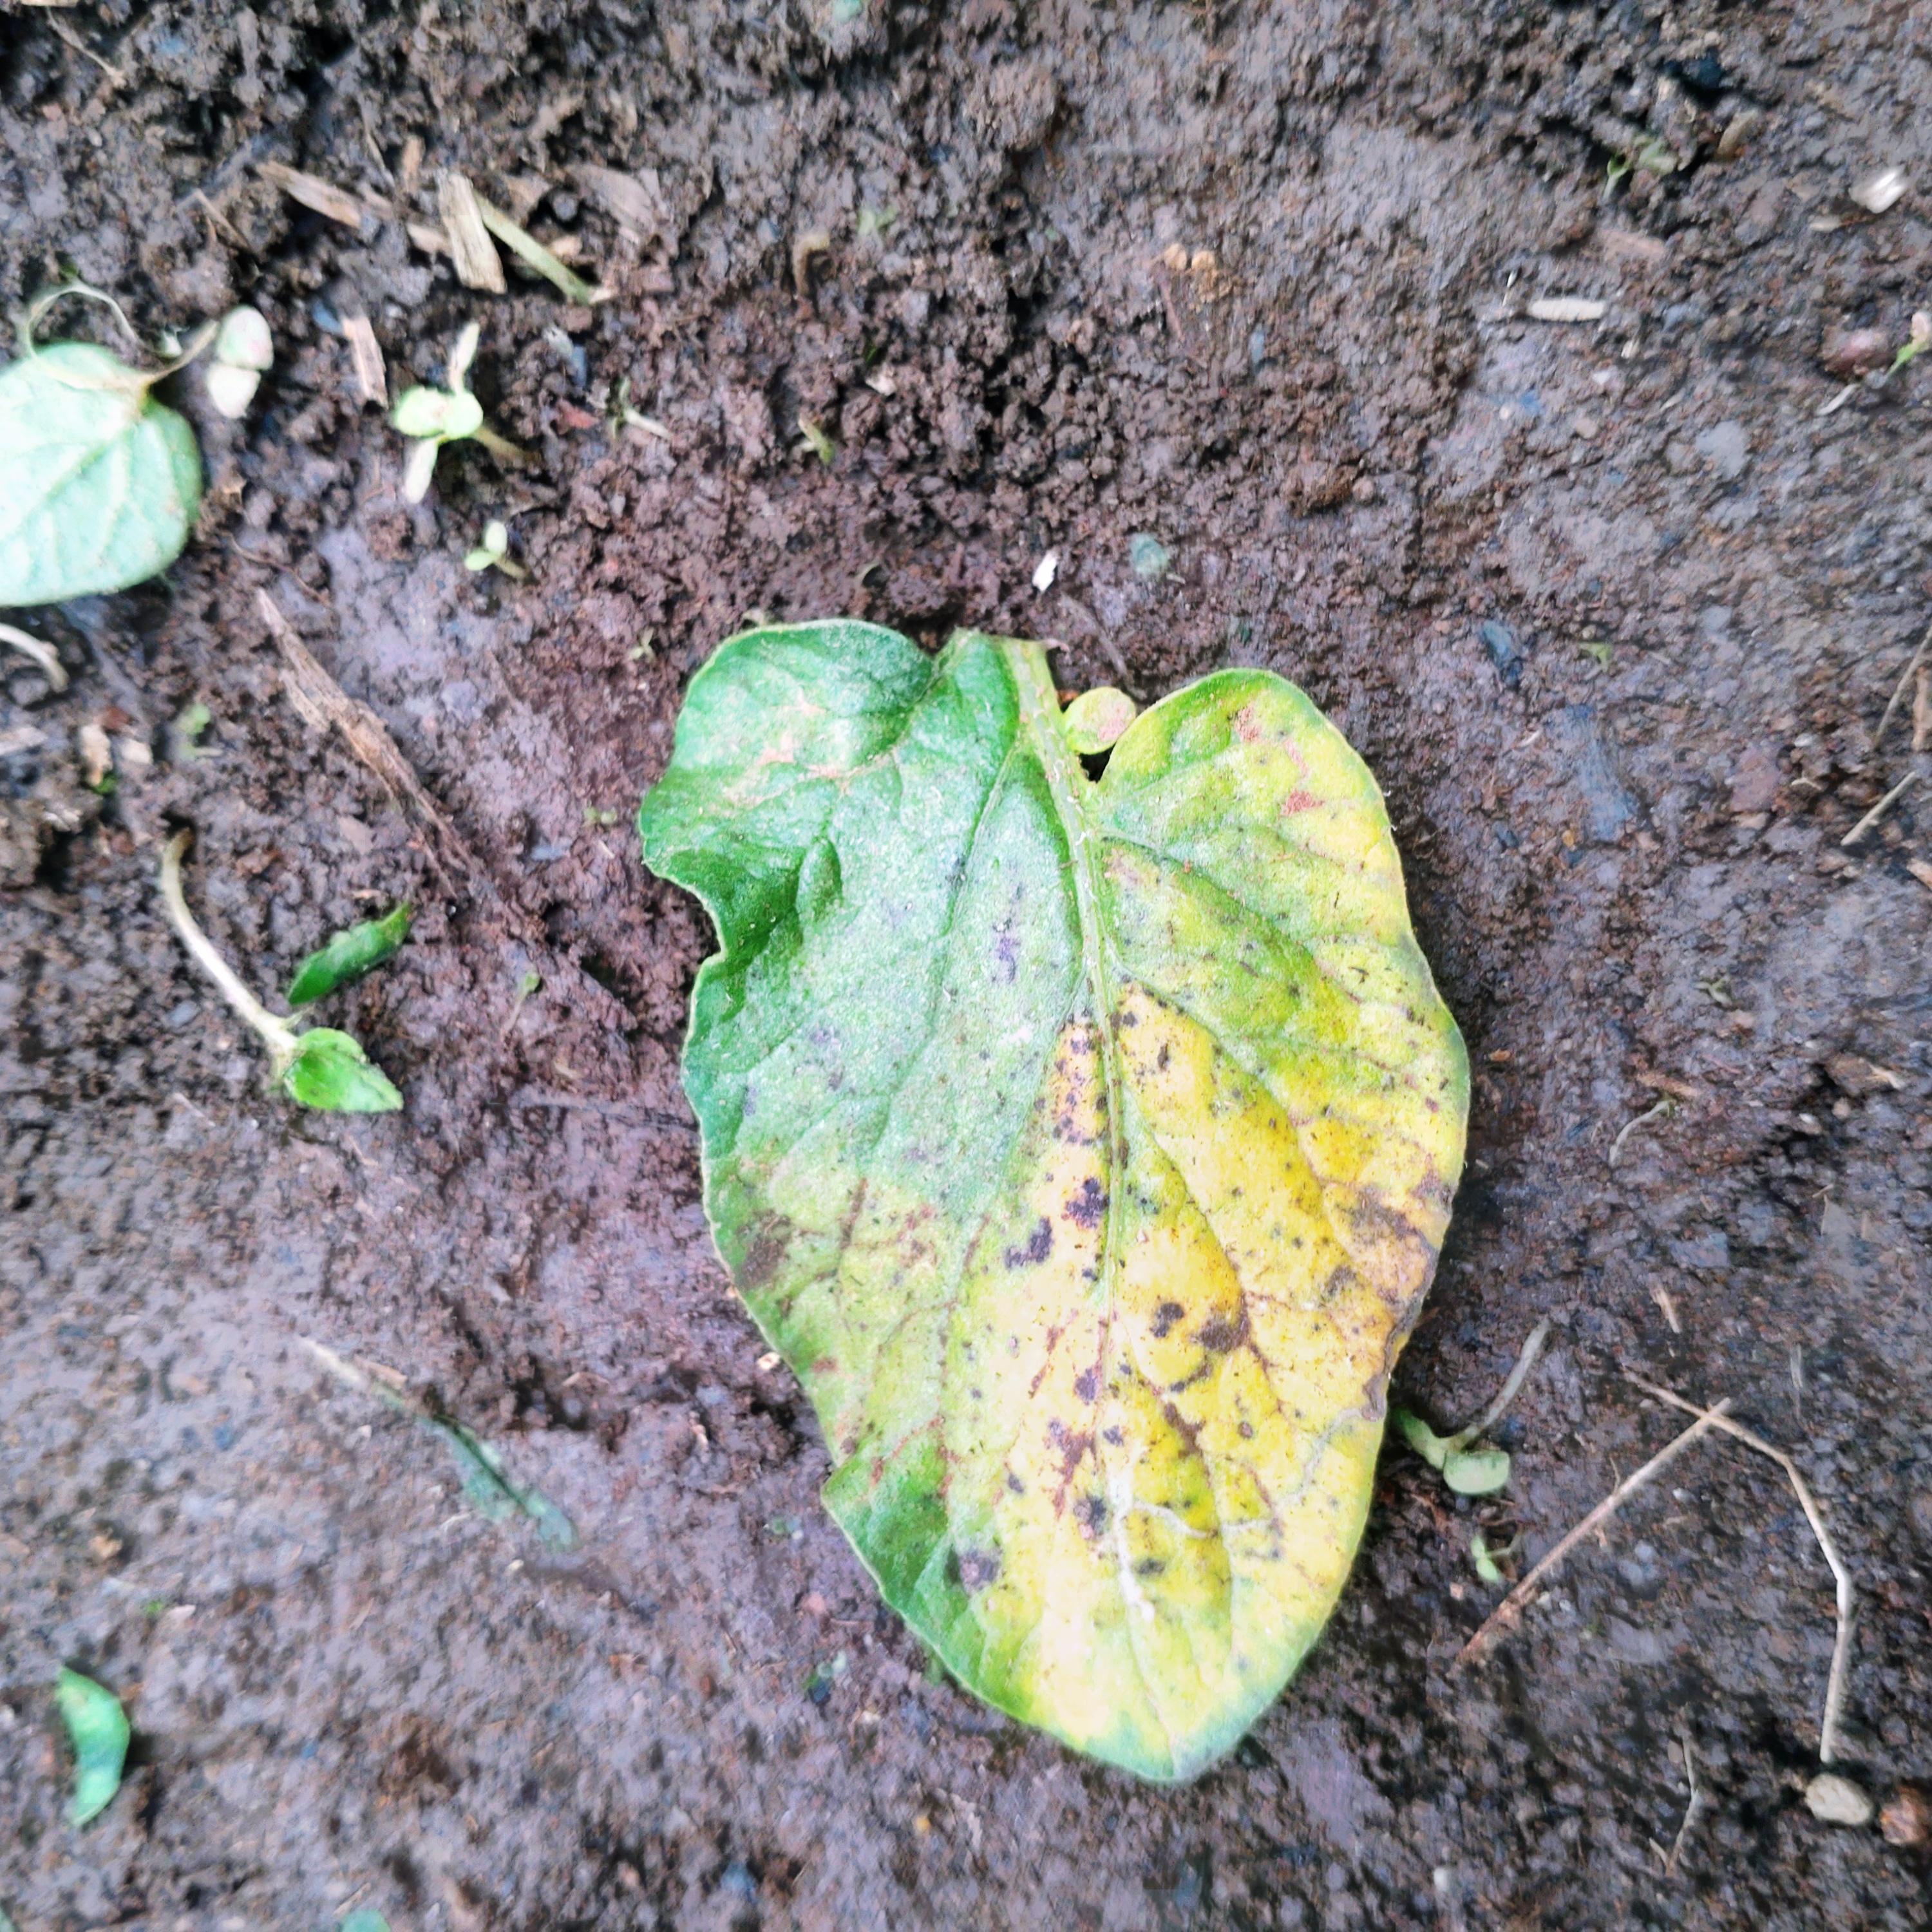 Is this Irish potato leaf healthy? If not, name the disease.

late blight
